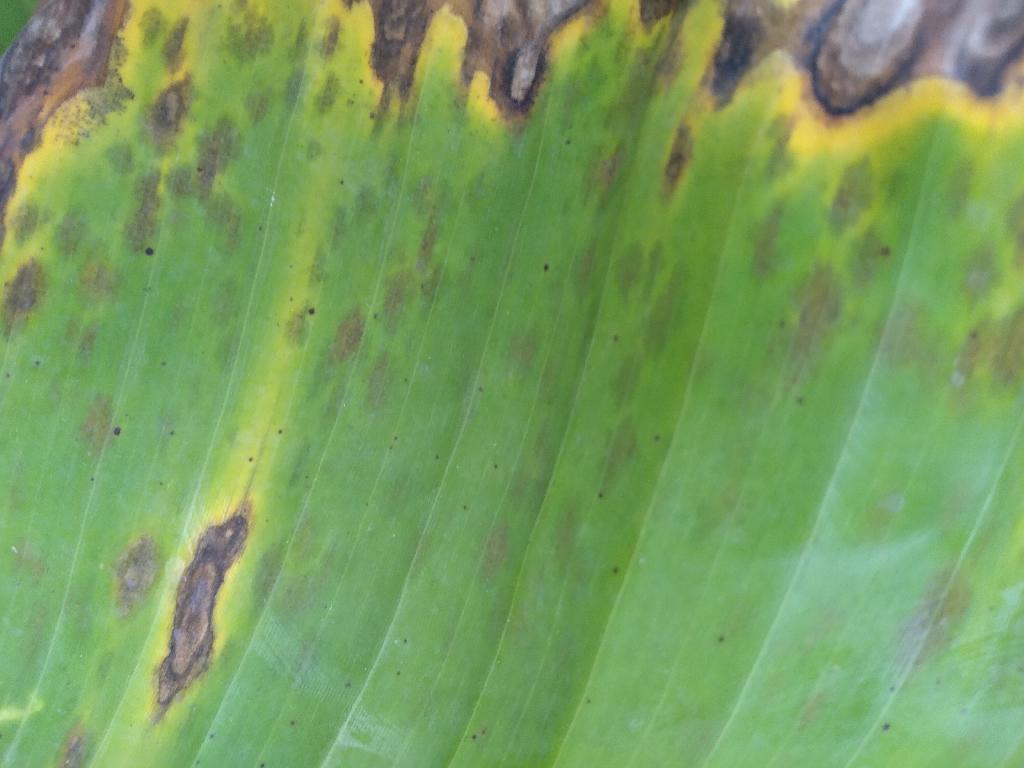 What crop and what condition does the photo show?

banana, black sigatoka
